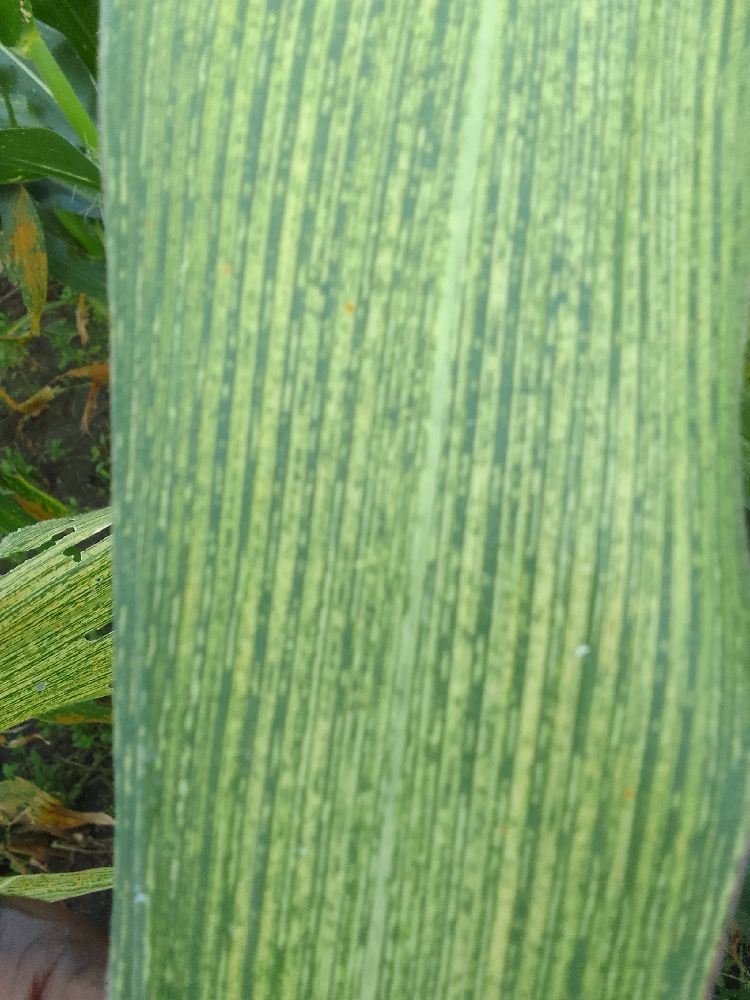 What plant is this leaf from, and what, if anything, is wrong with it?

maize, maize streak virus
